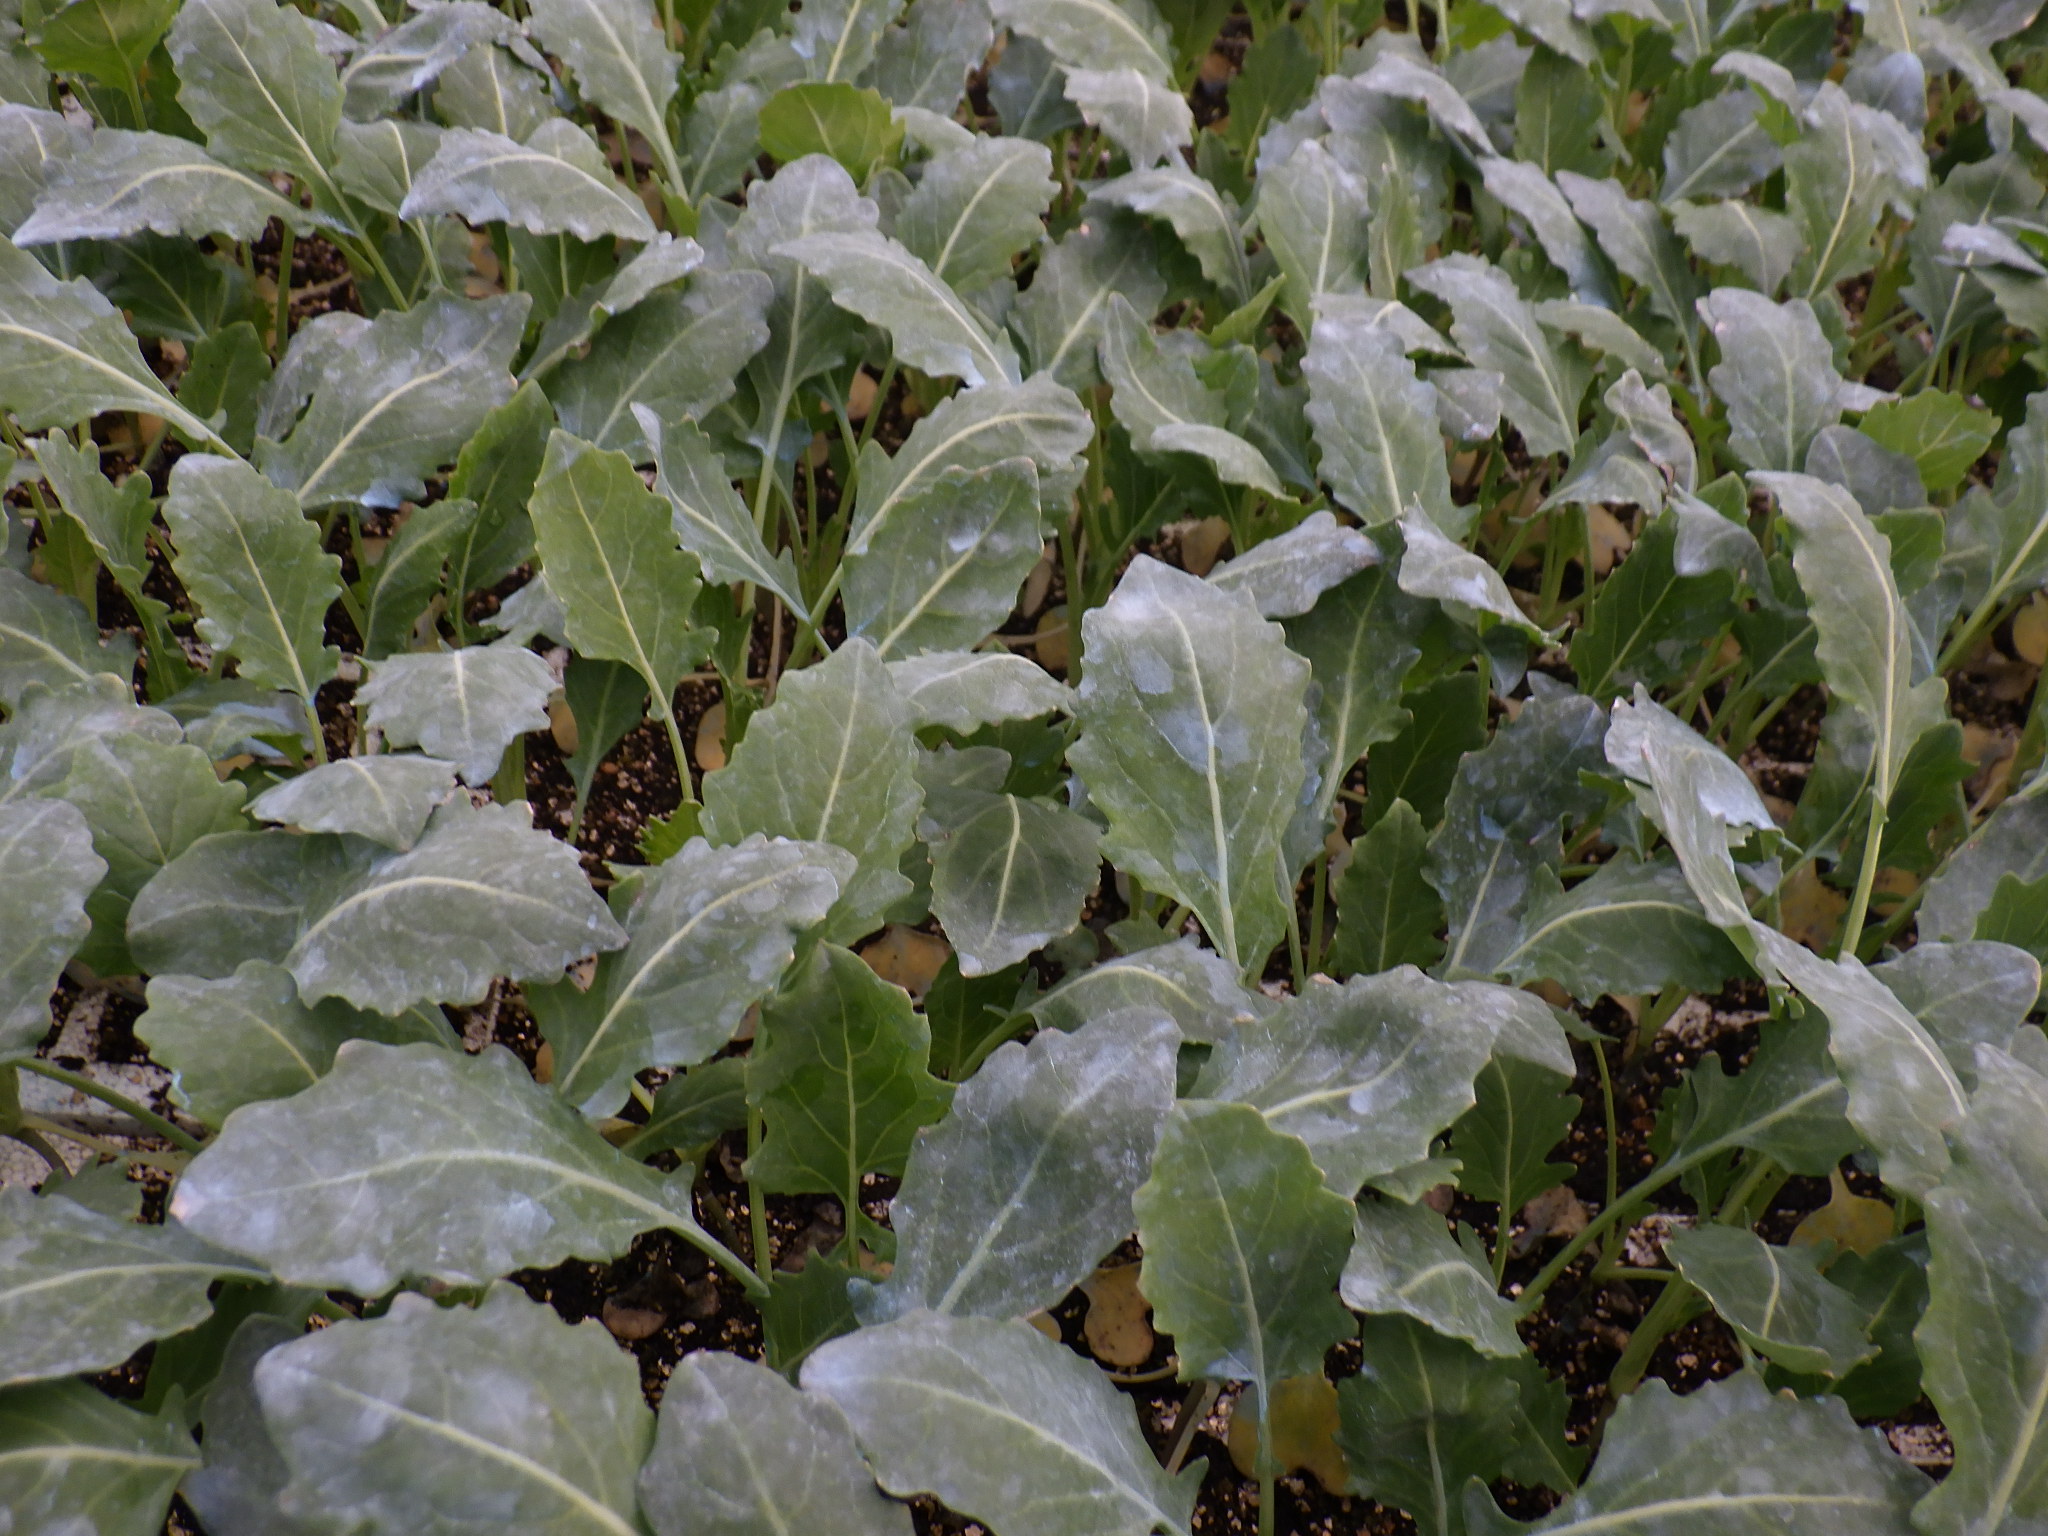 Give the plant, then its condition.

chicory, healthy
